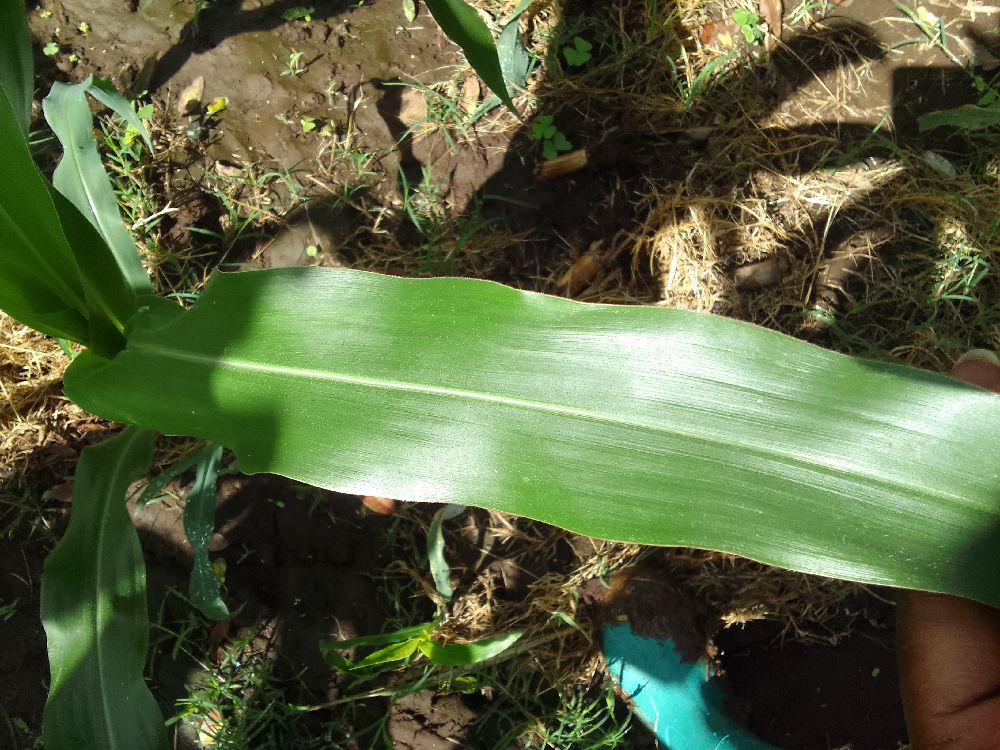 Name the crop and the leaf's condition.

maize, healthy
